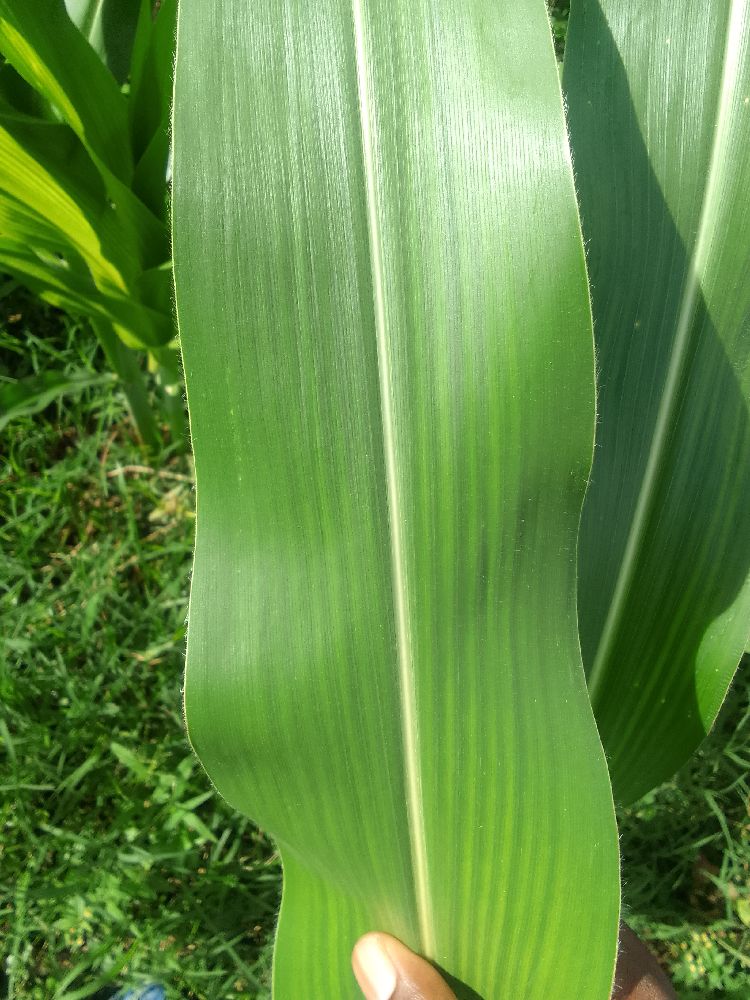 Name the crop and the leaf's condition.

maize, healthy
